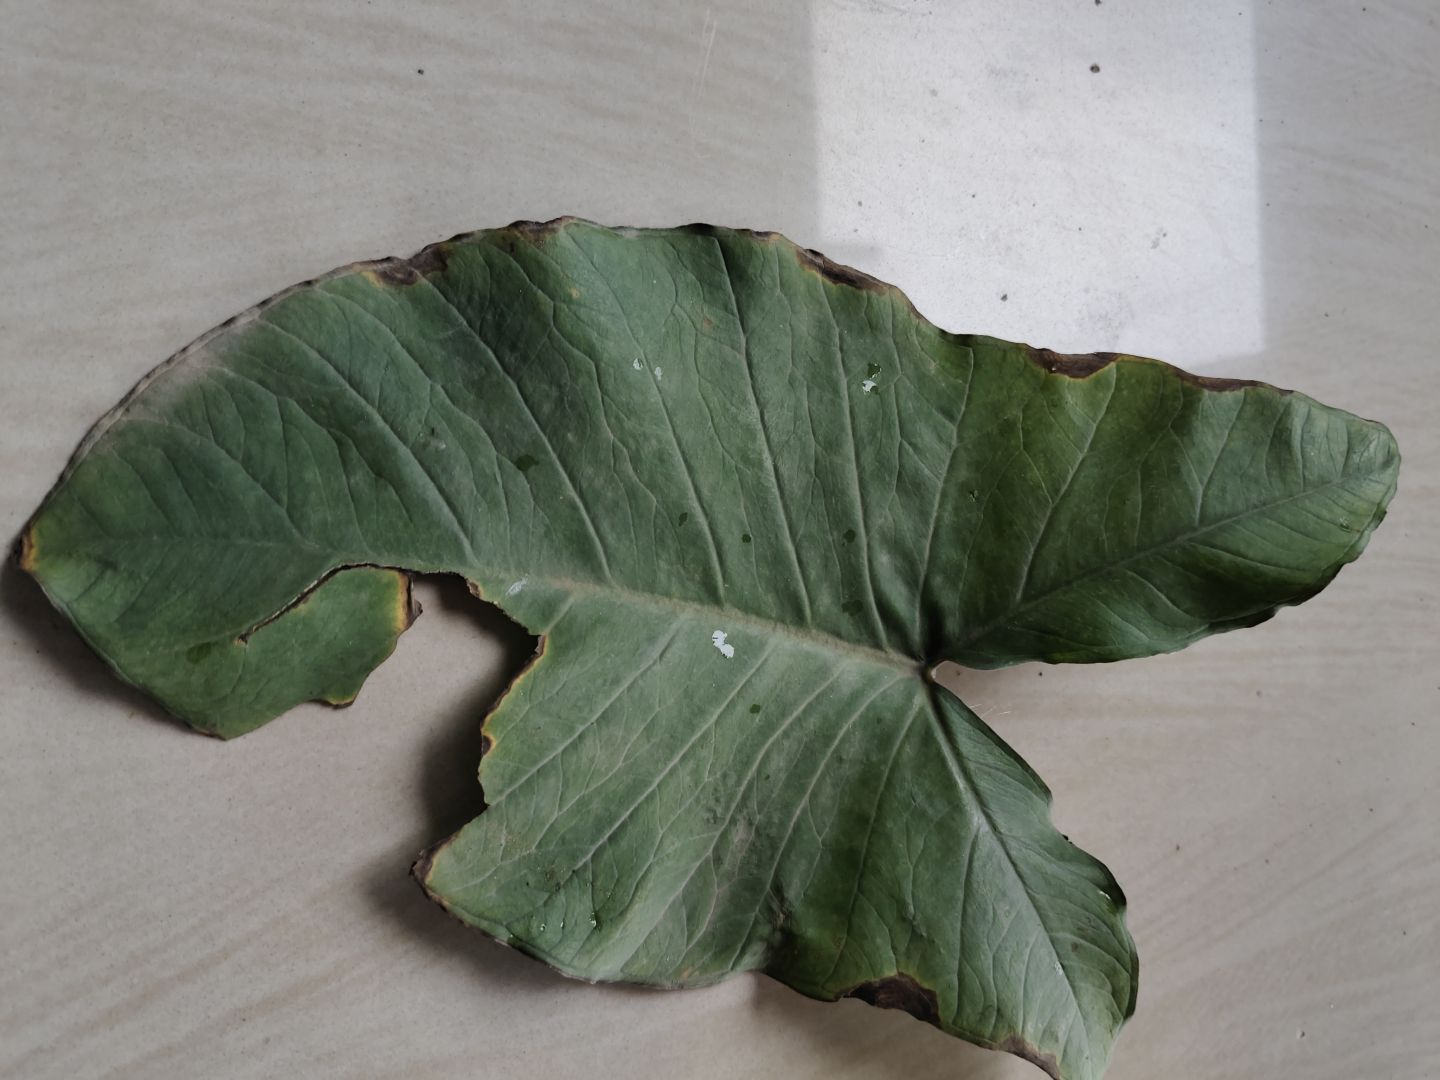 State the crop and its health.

taro, leaf blight
